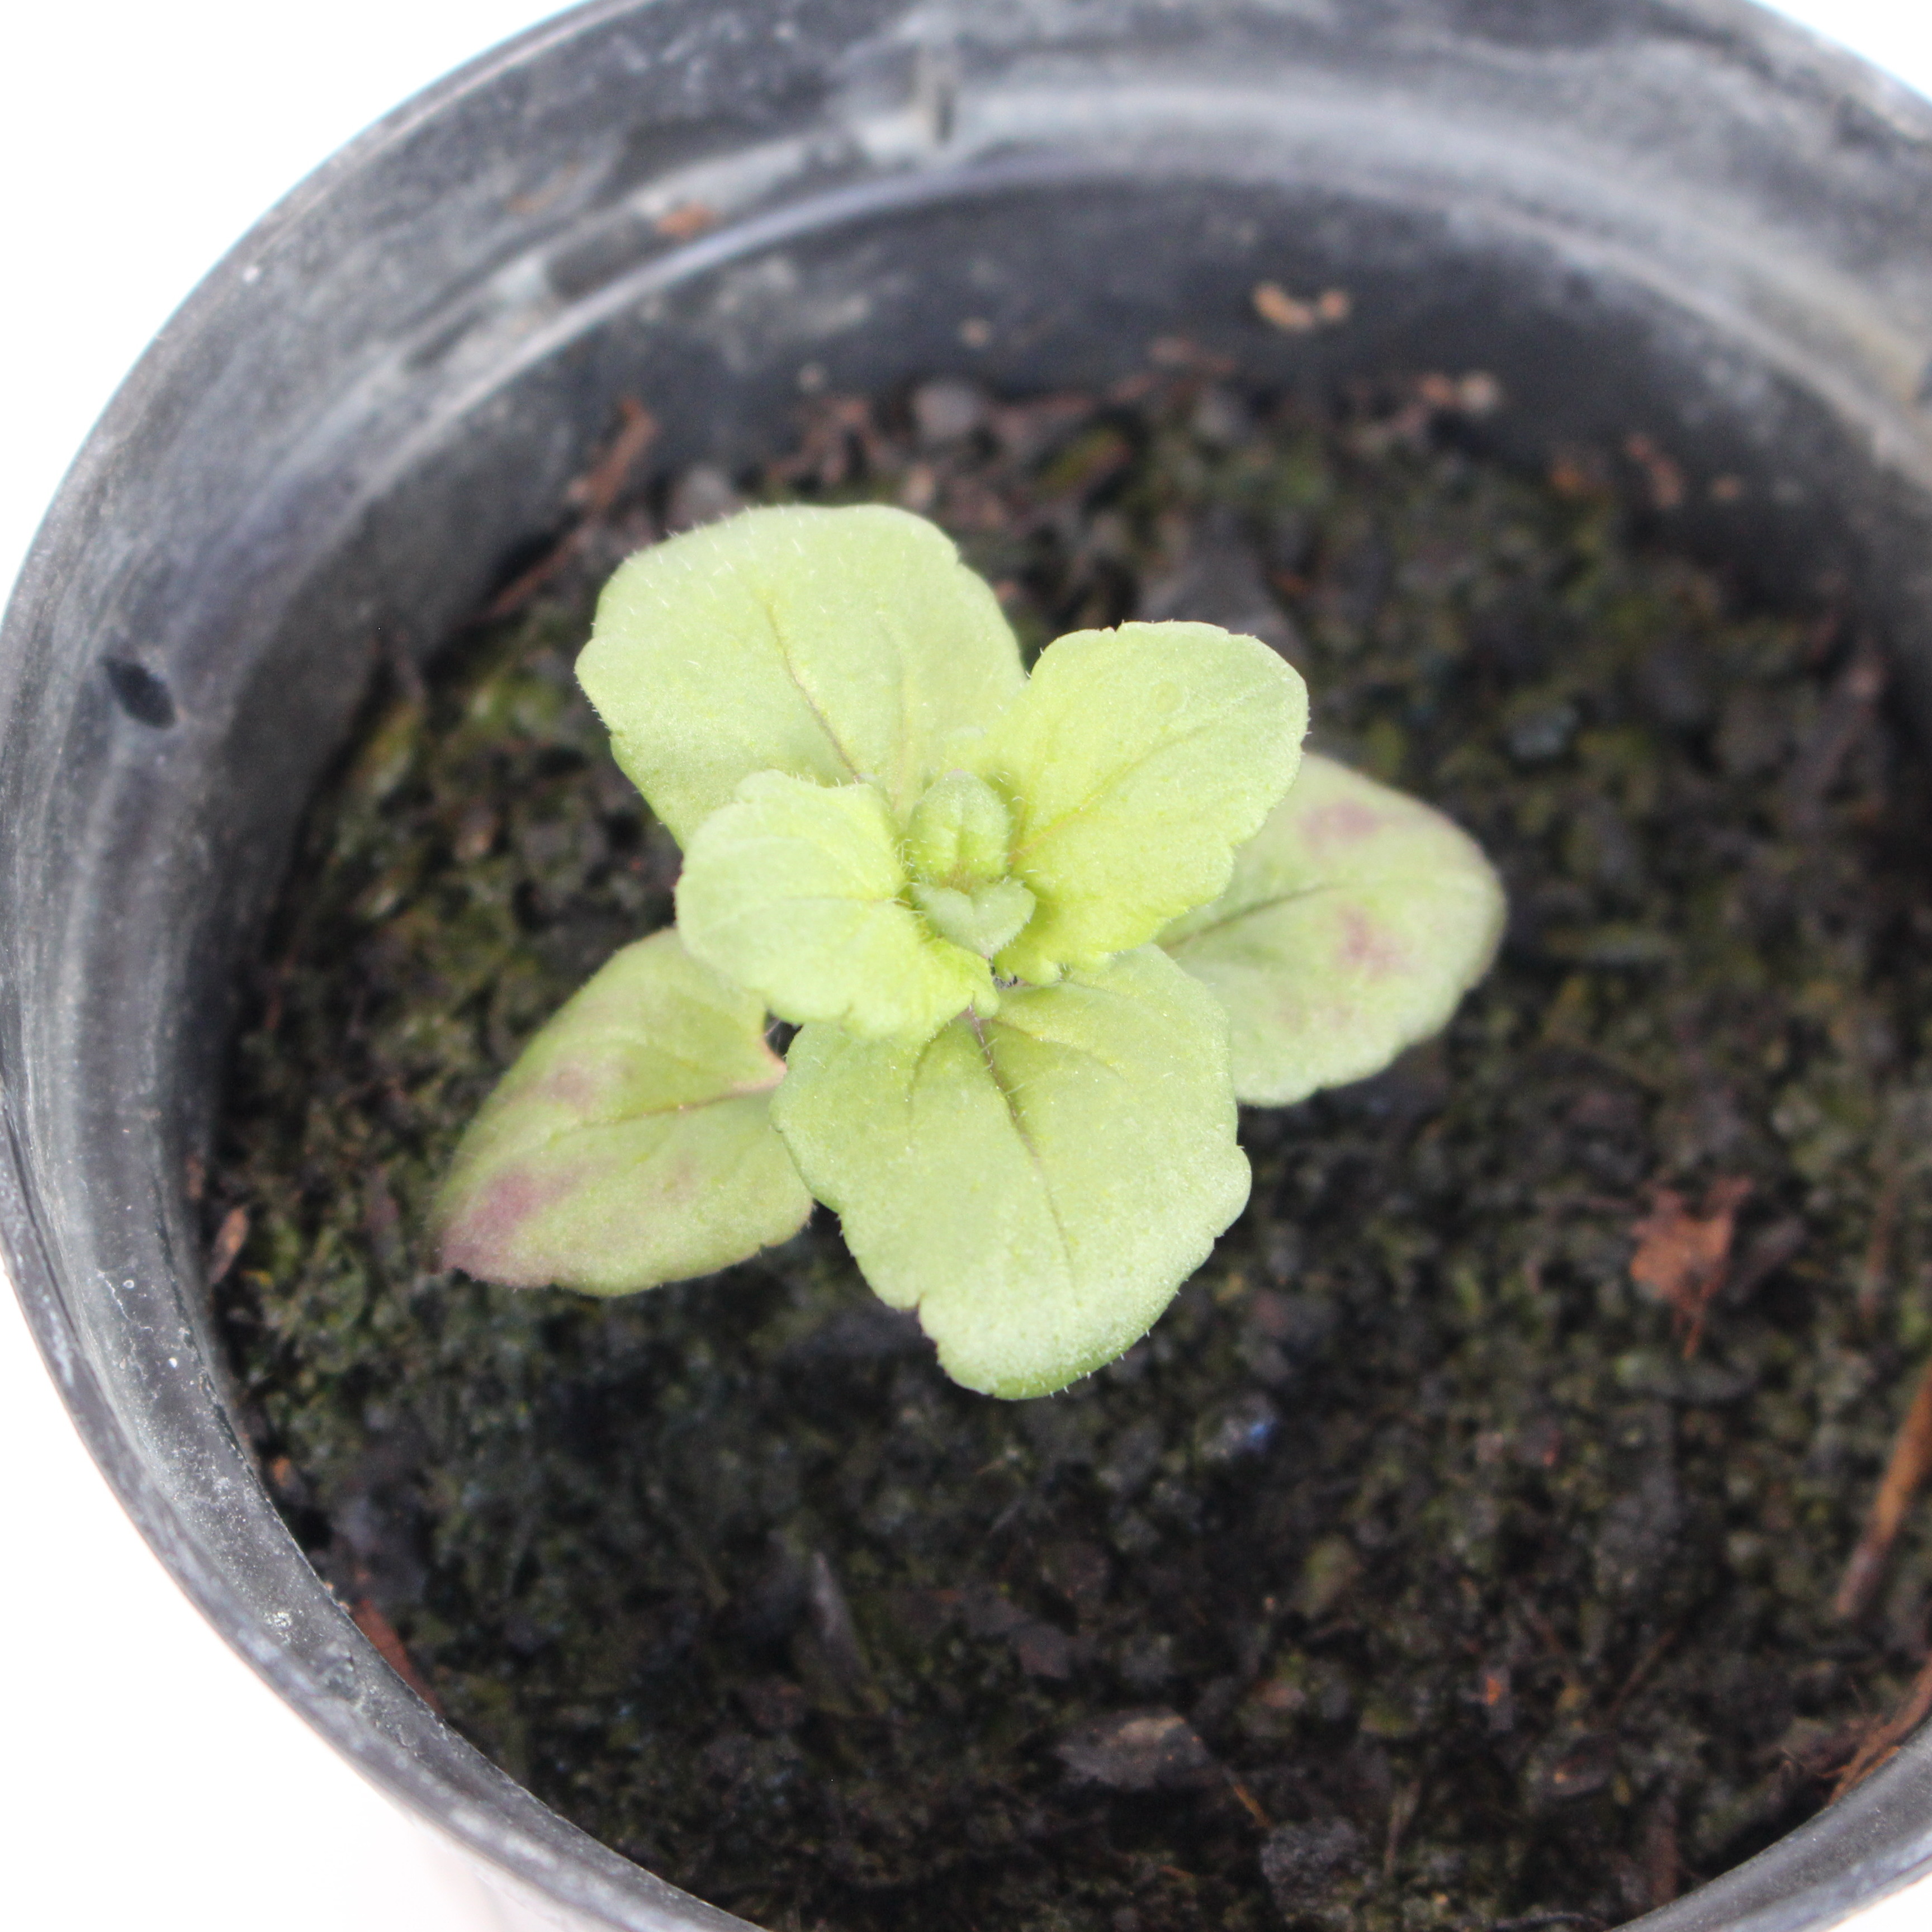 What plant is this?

Veronica persica
